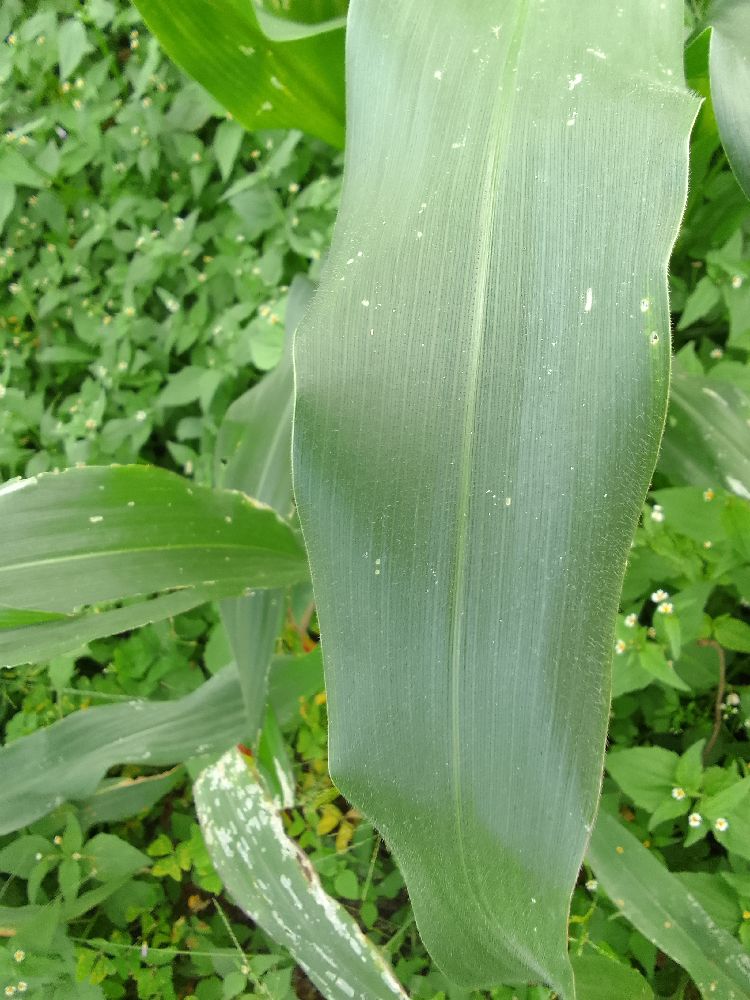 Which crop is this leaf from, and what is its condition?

maize, healthy
